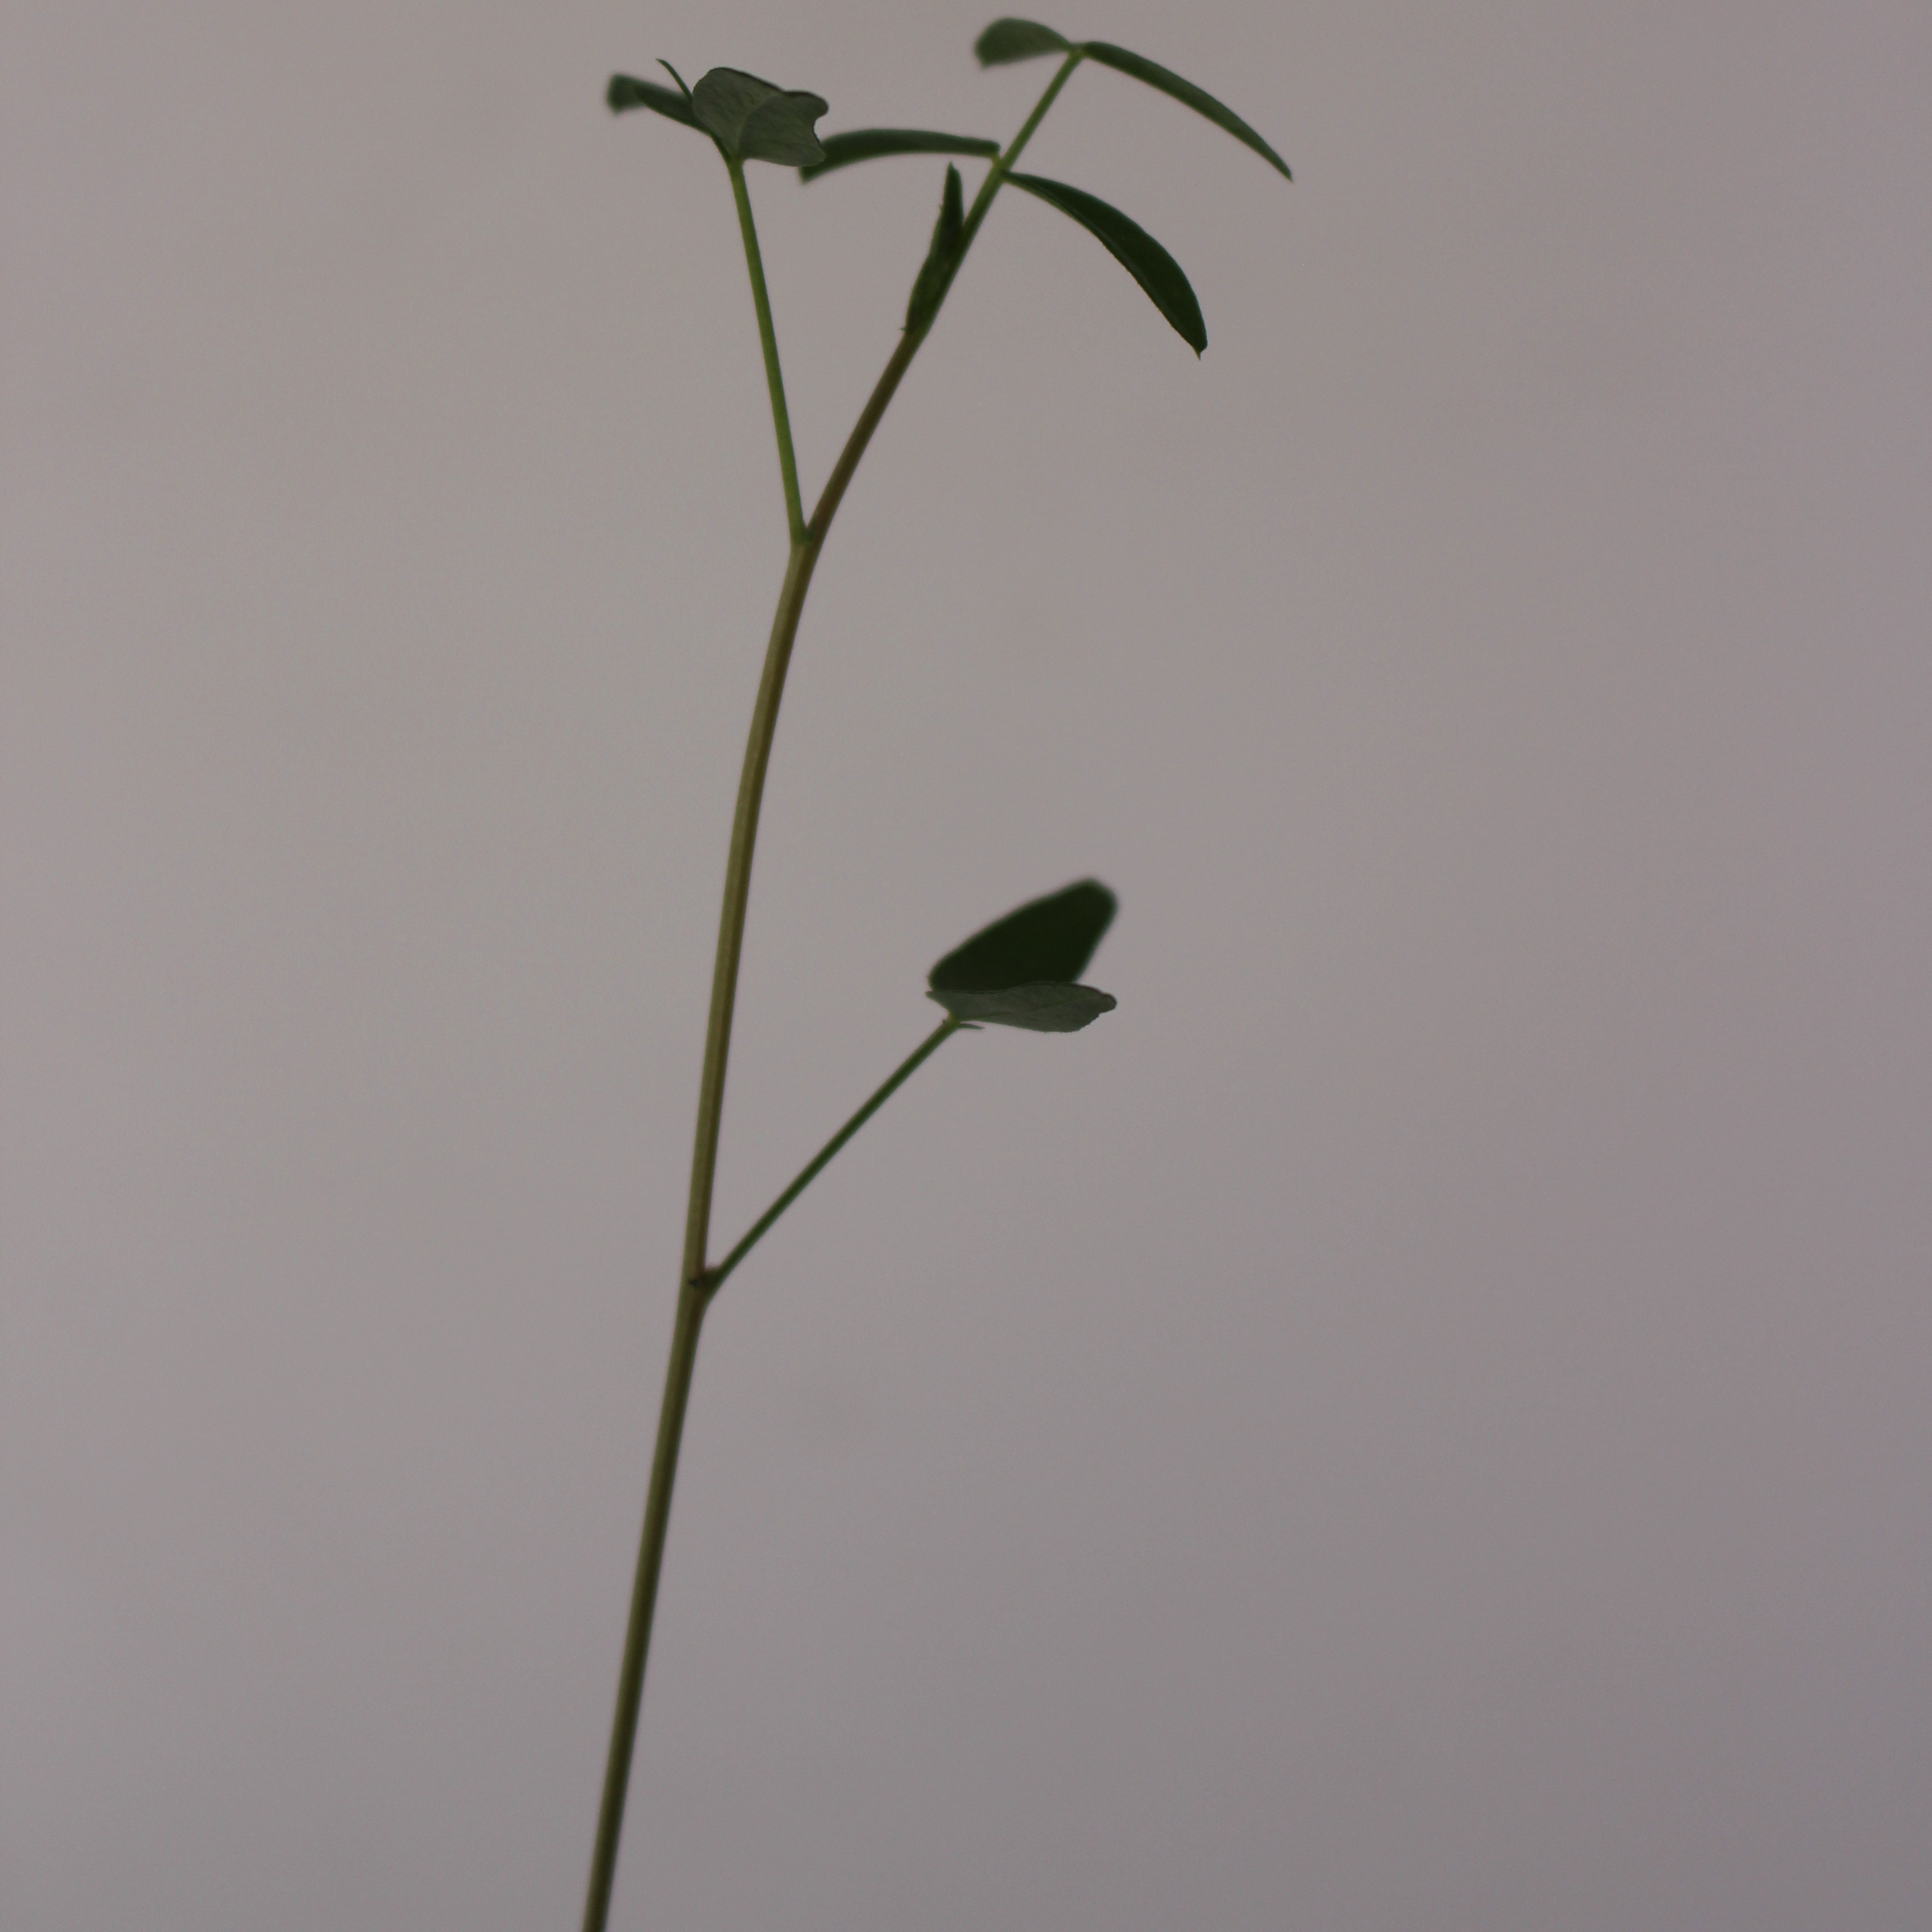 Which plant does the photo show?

Vicia sativa
